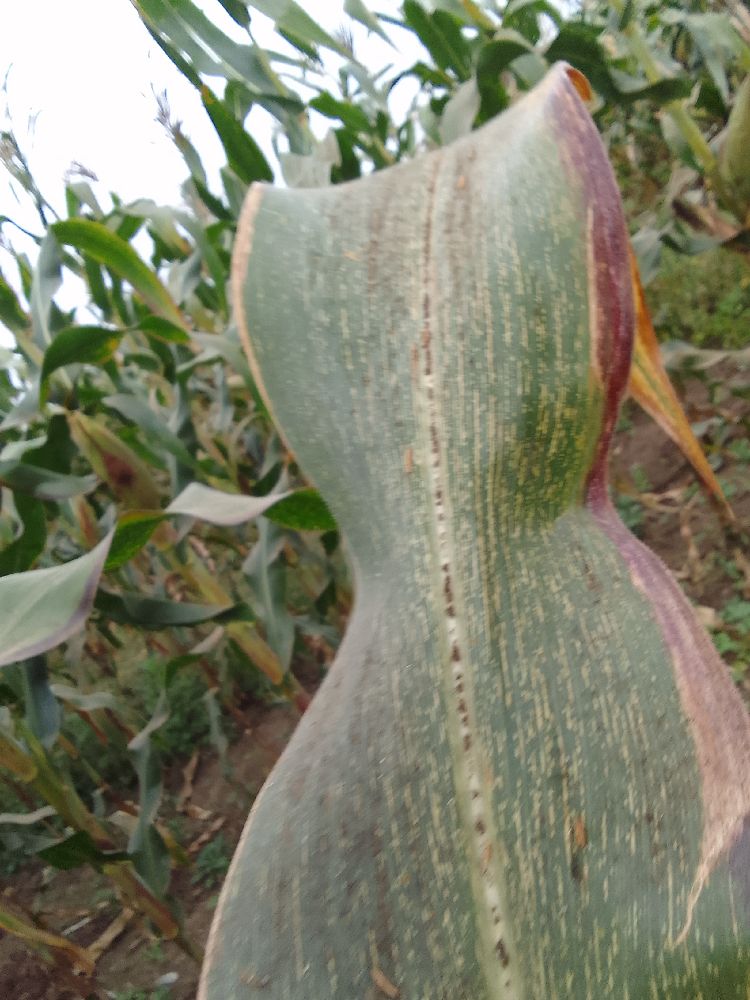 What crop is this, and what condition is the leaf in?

maize, maize streak virus
